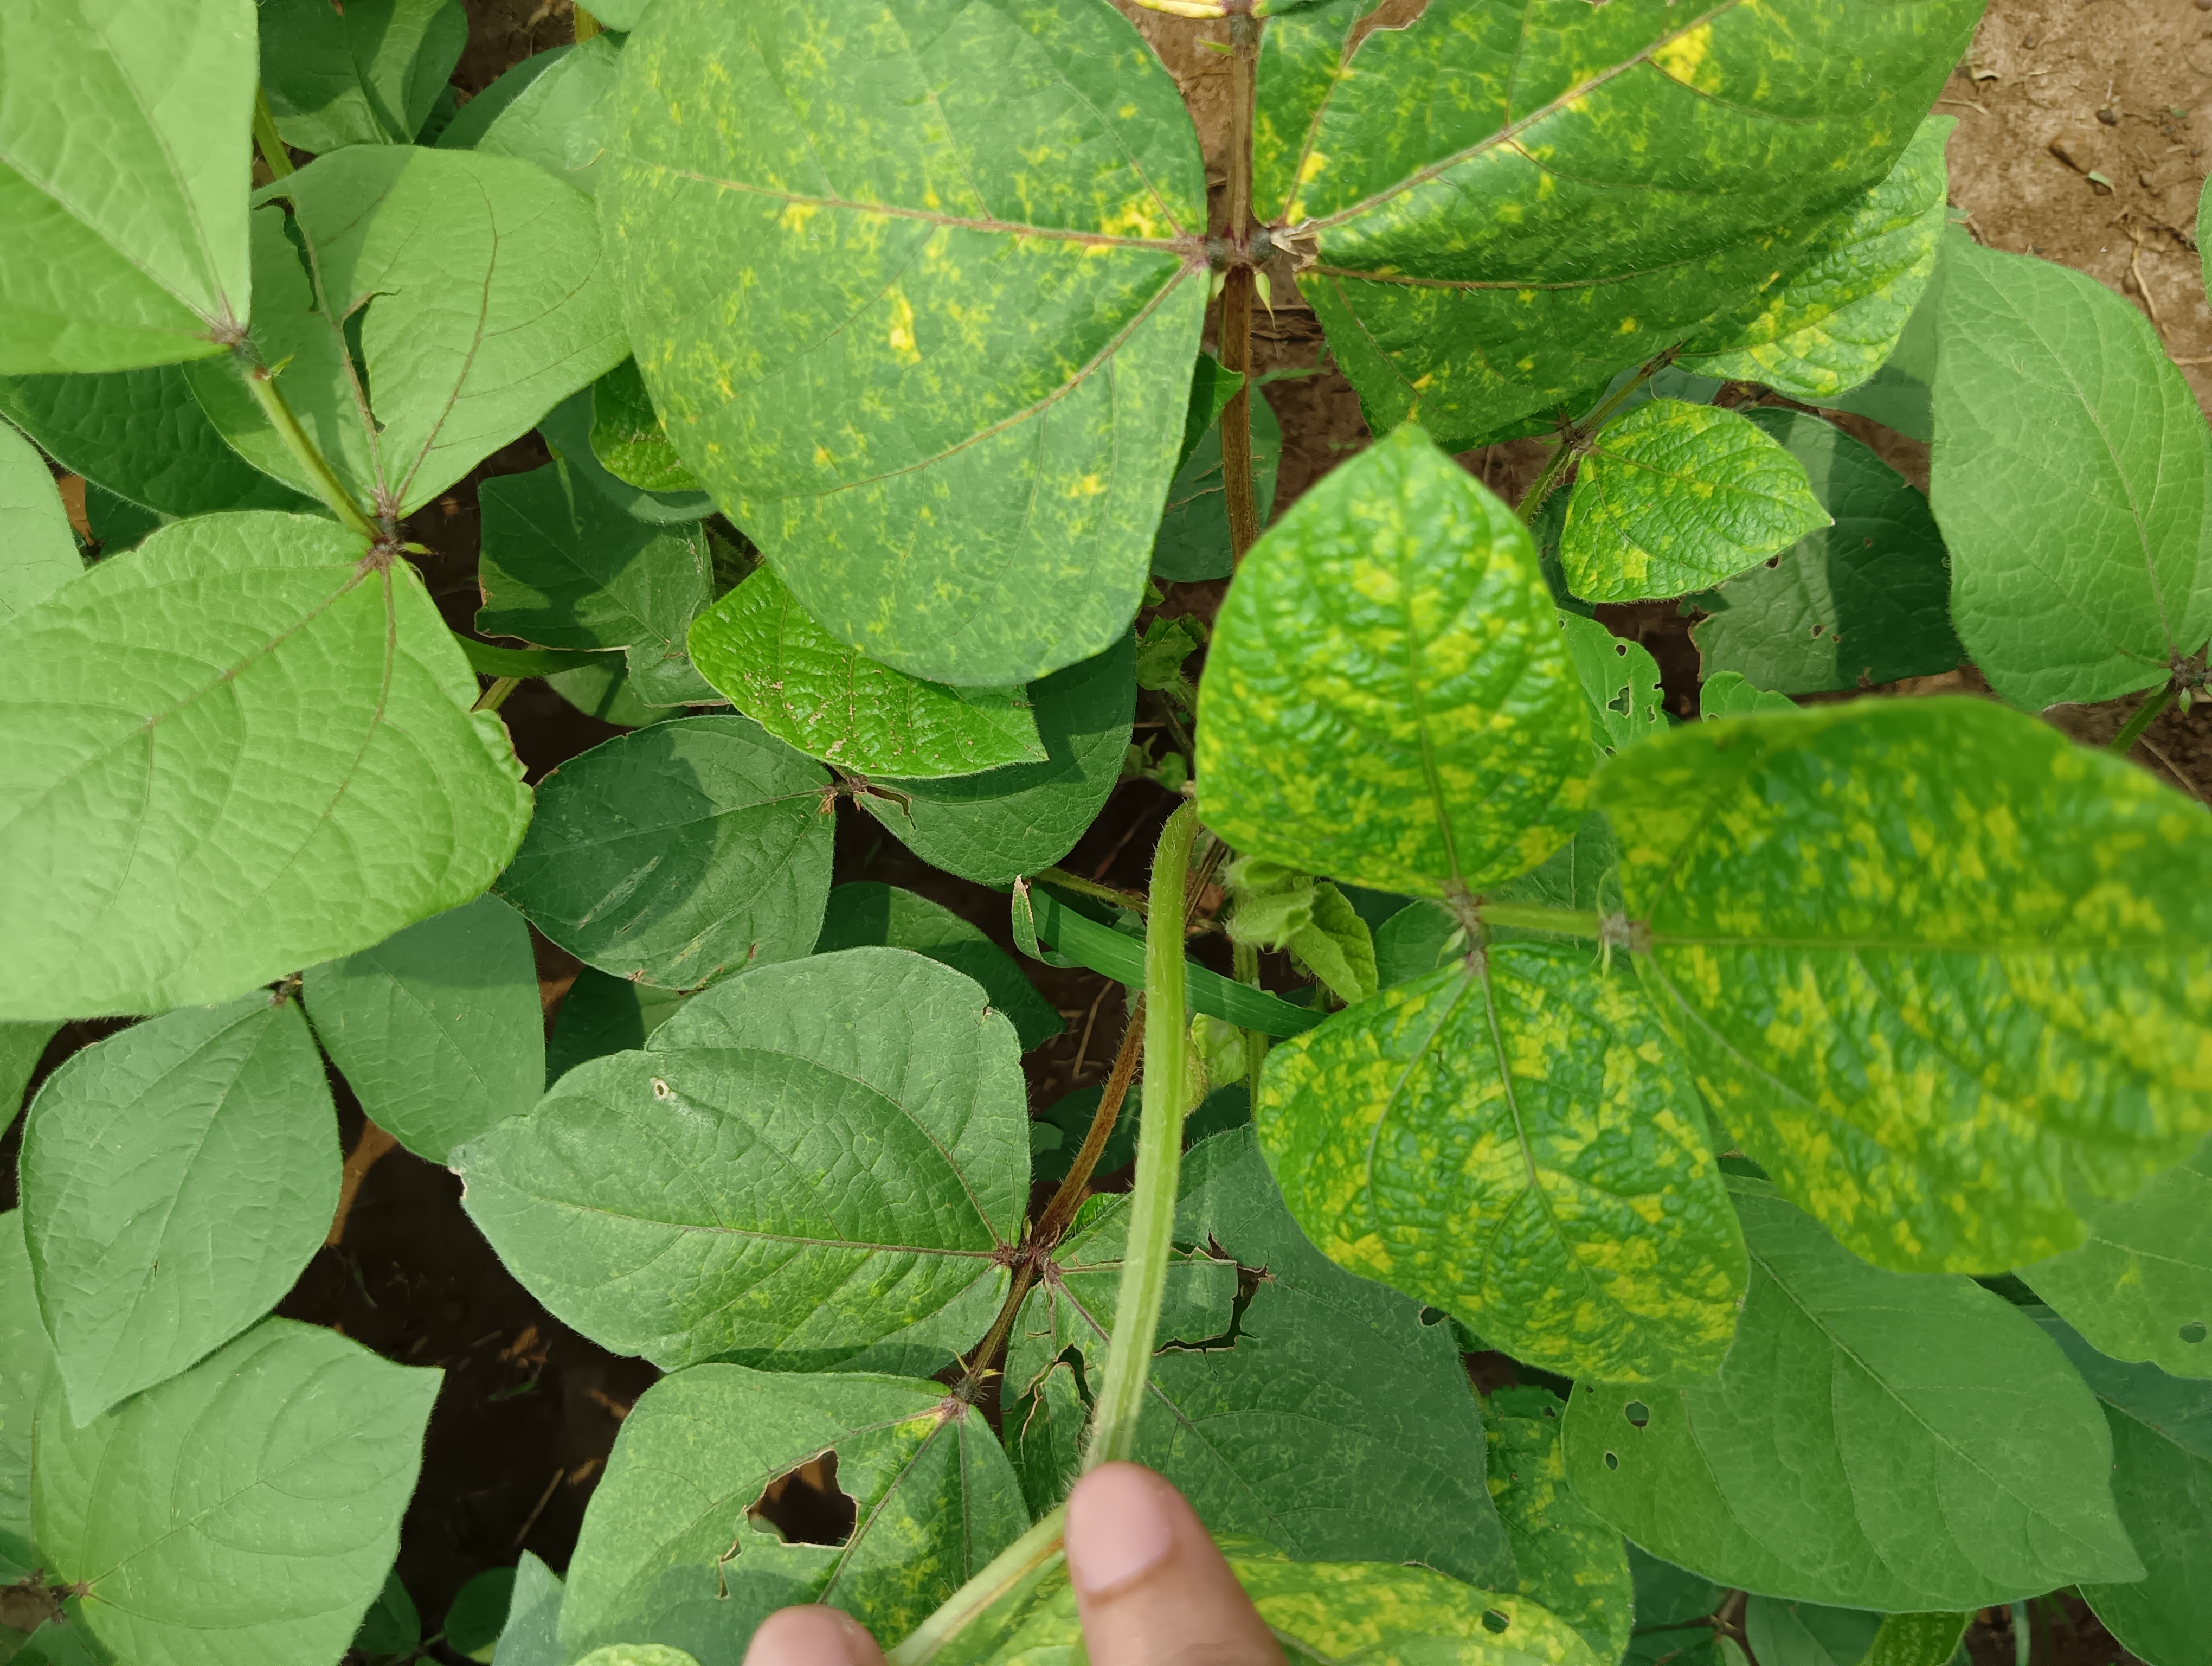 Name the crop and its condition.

mungbean, yellow mosaic
